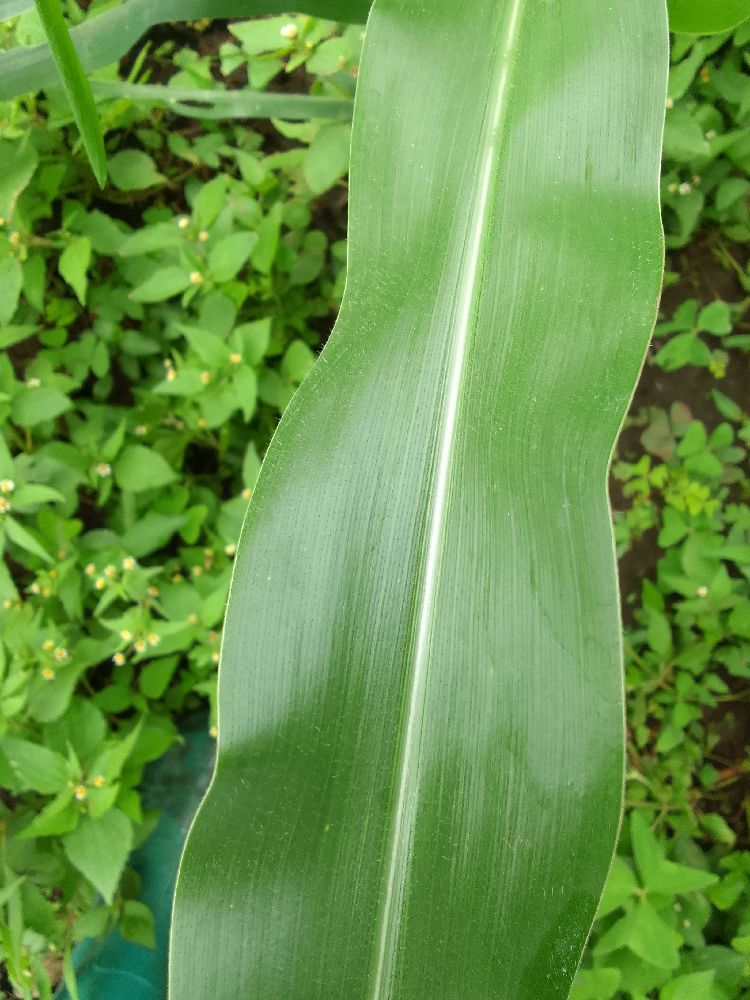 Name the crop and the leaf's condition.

maize, healthy
